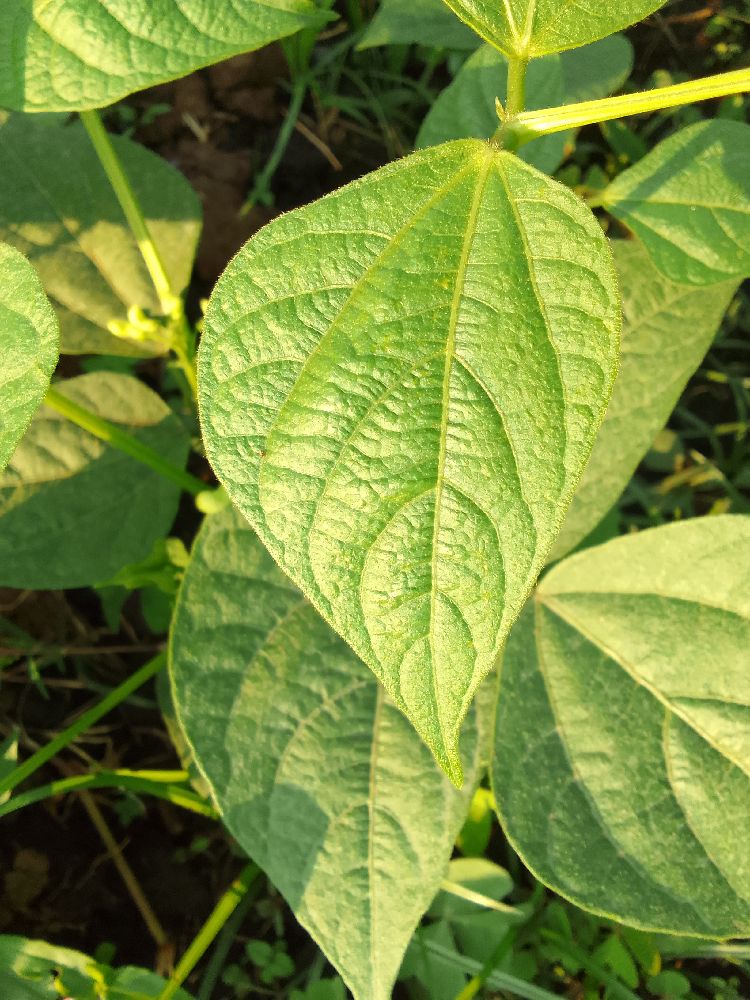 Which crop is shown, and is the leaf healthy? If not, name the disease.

common bean, healthy
